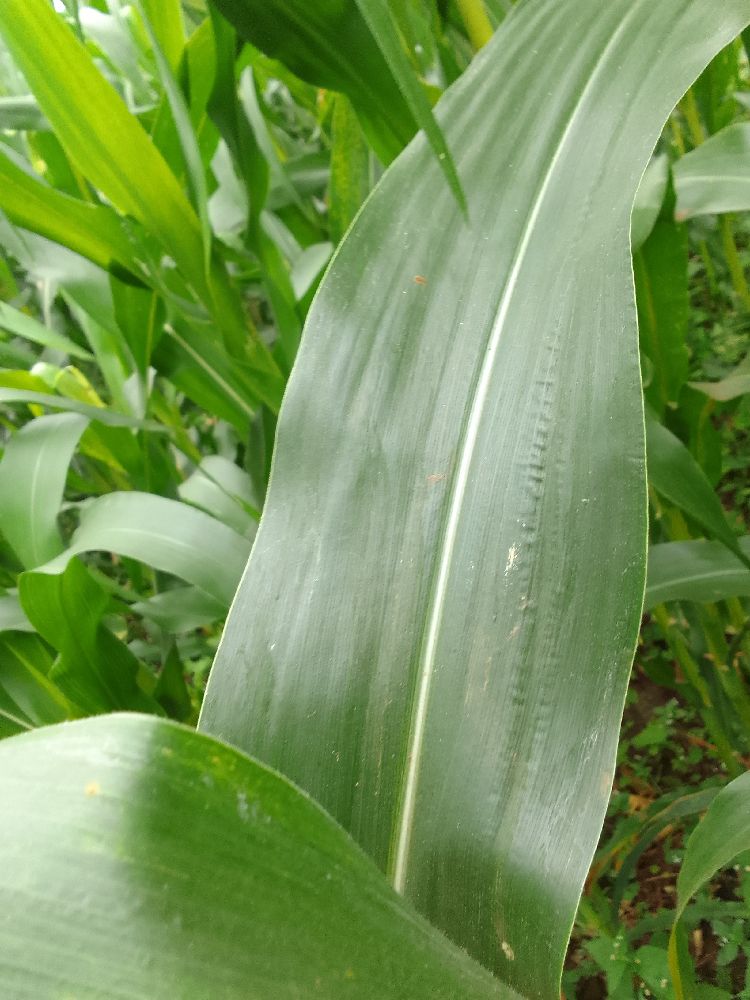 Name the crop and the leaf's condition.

maize, healthy
